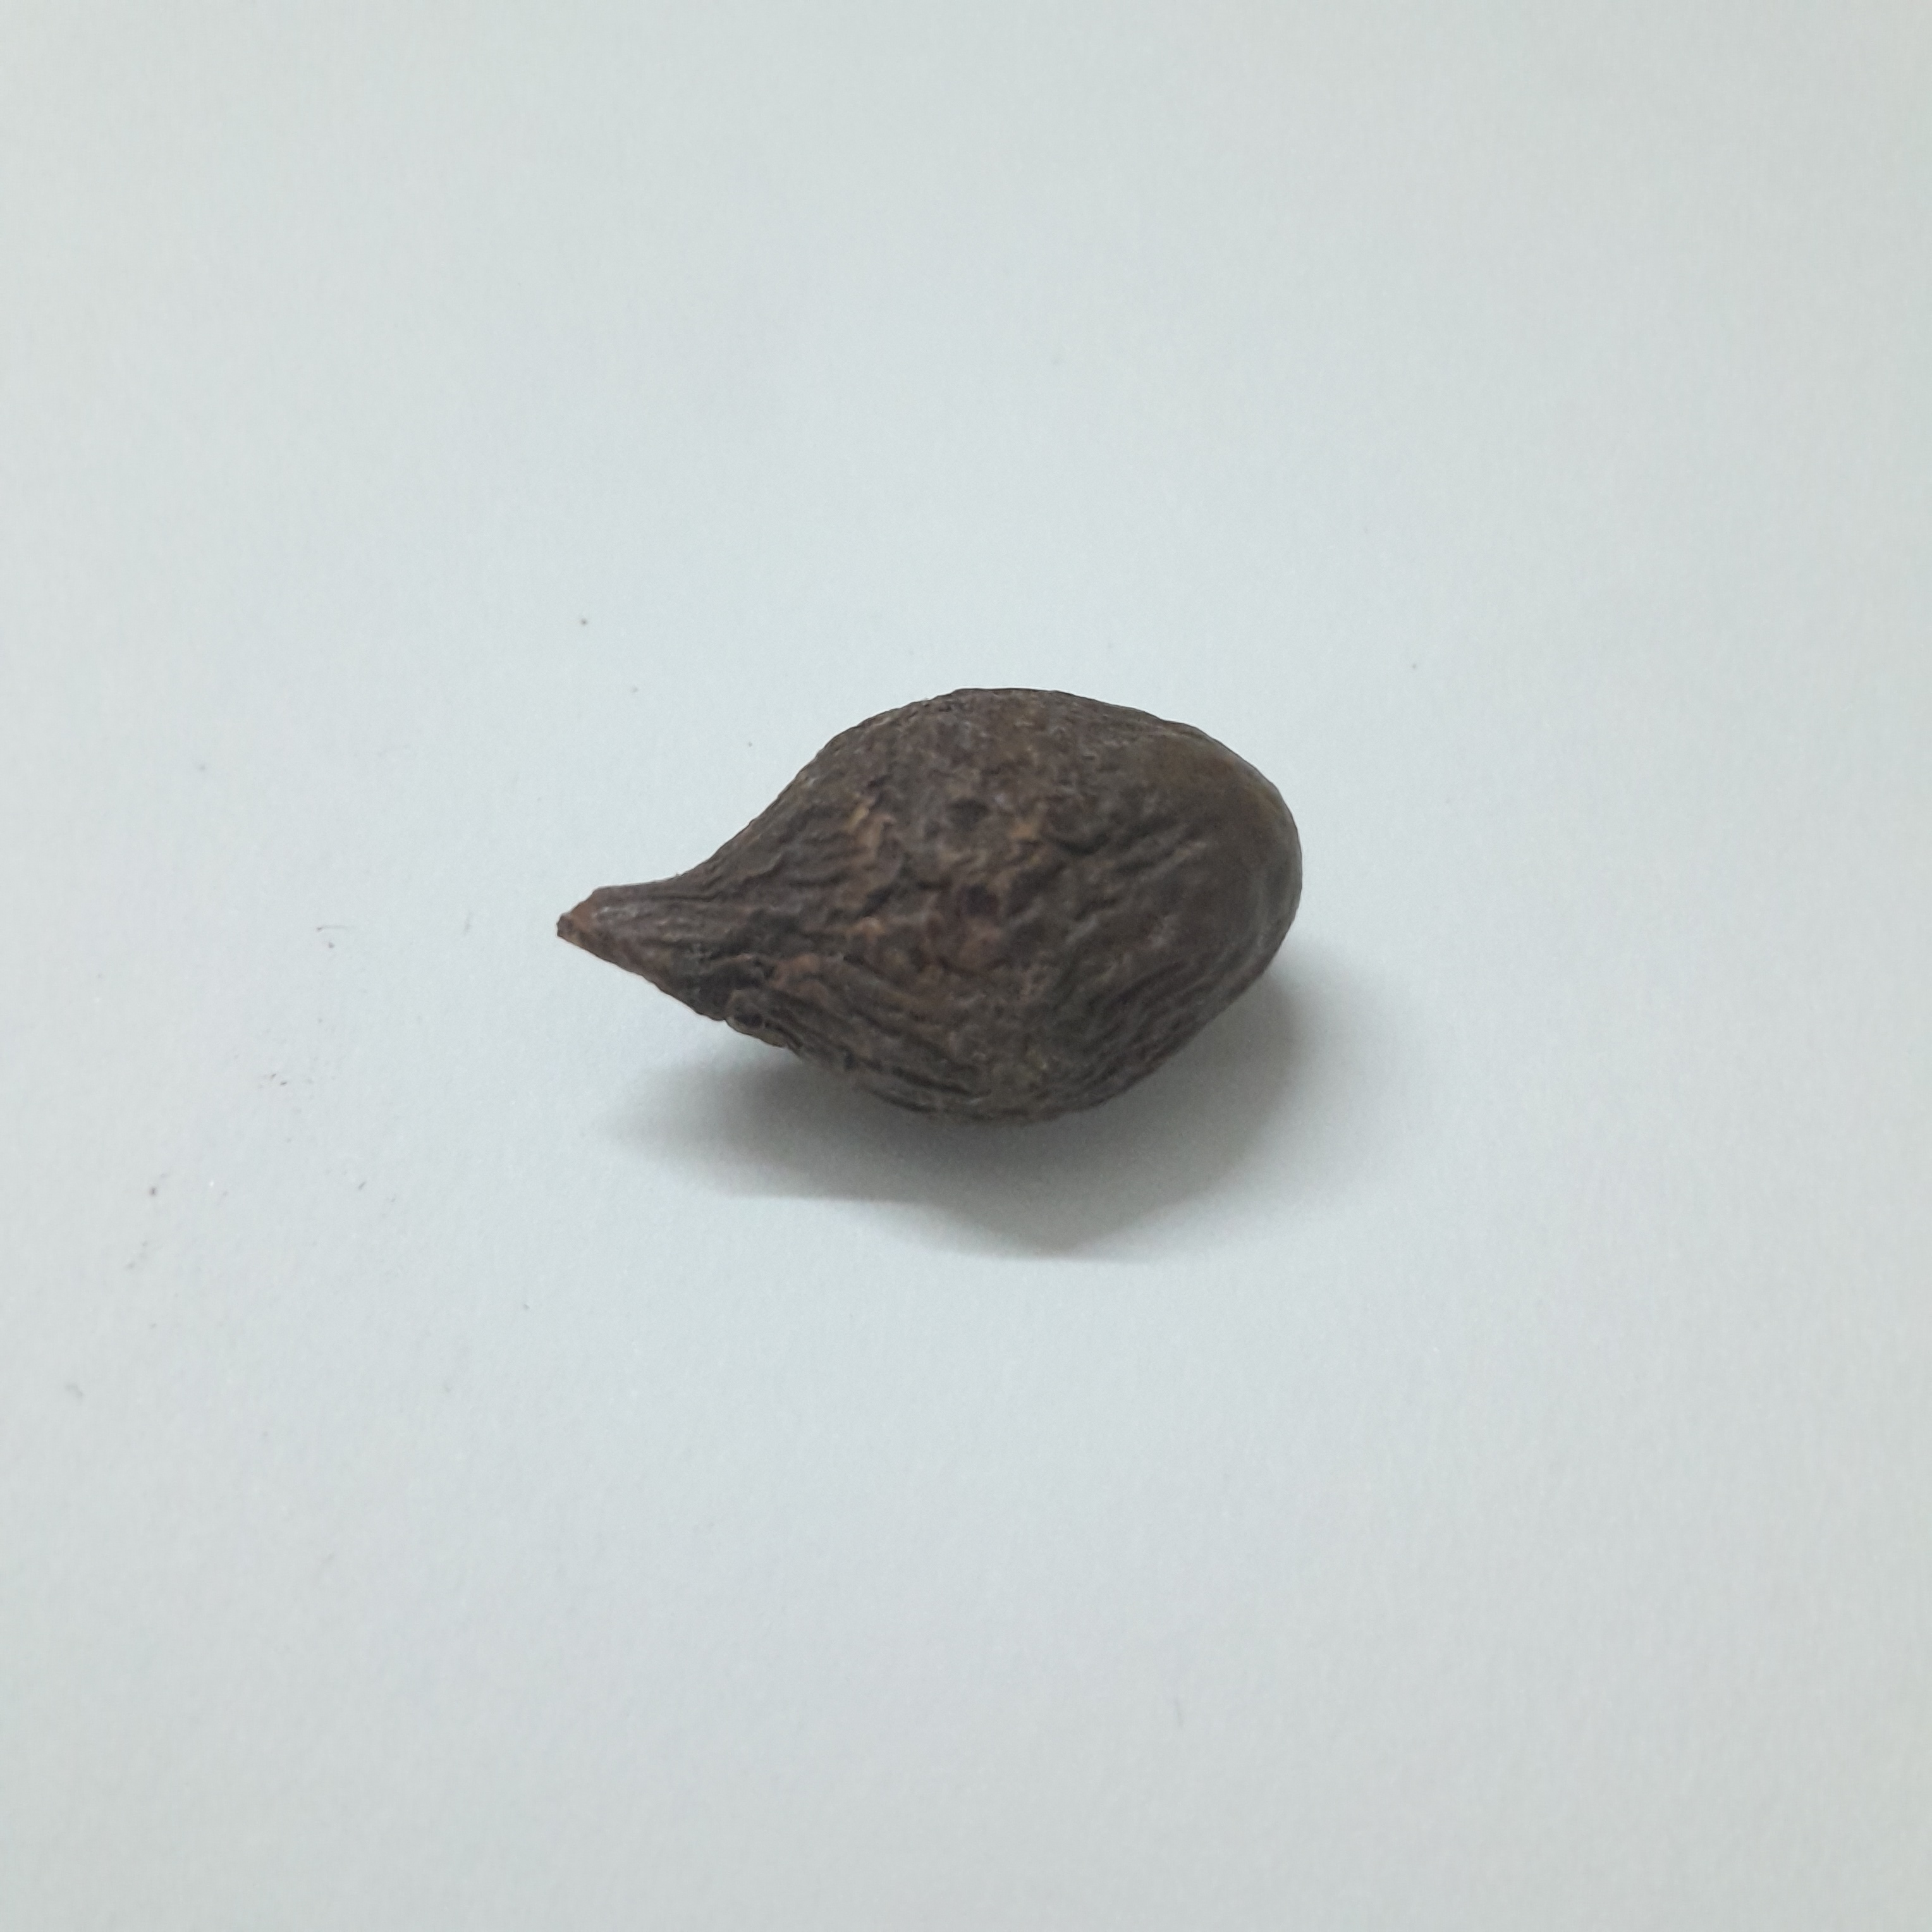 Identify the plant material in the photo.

niranjanphal
